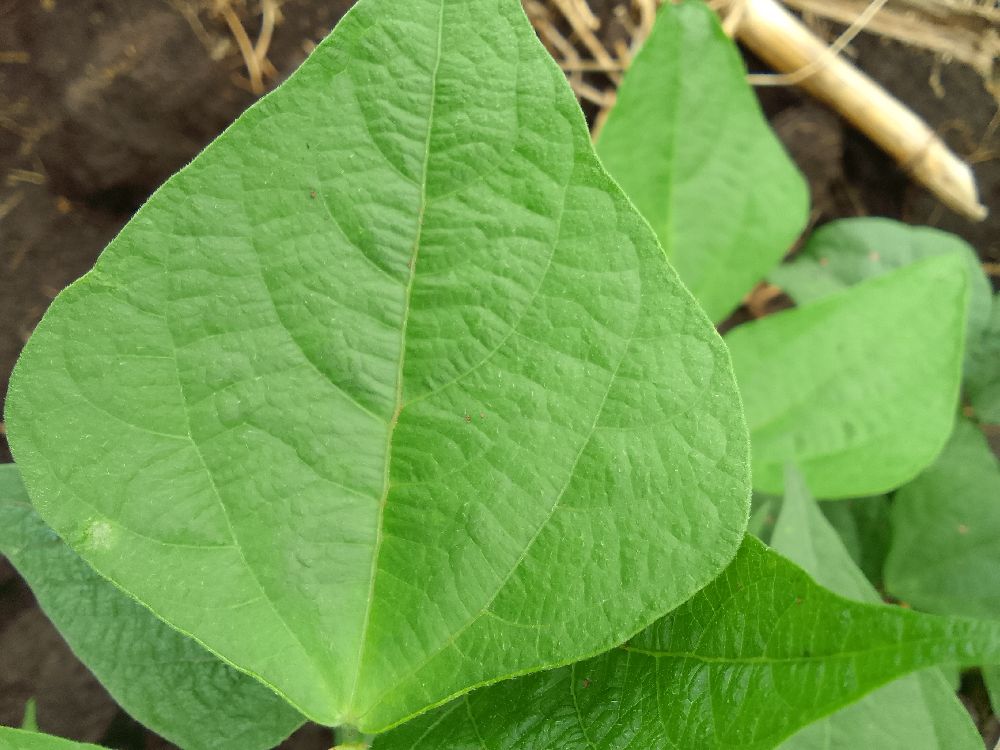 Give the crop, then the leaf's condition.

common bean, healthy
